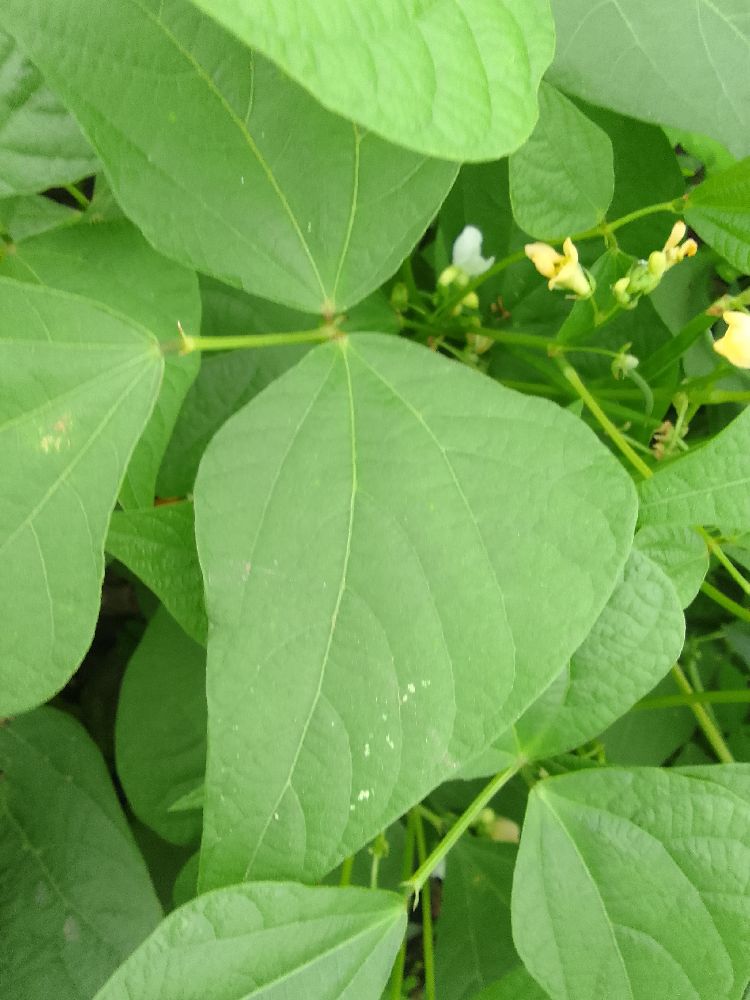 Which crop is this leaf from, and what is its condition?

common bean, healthy
